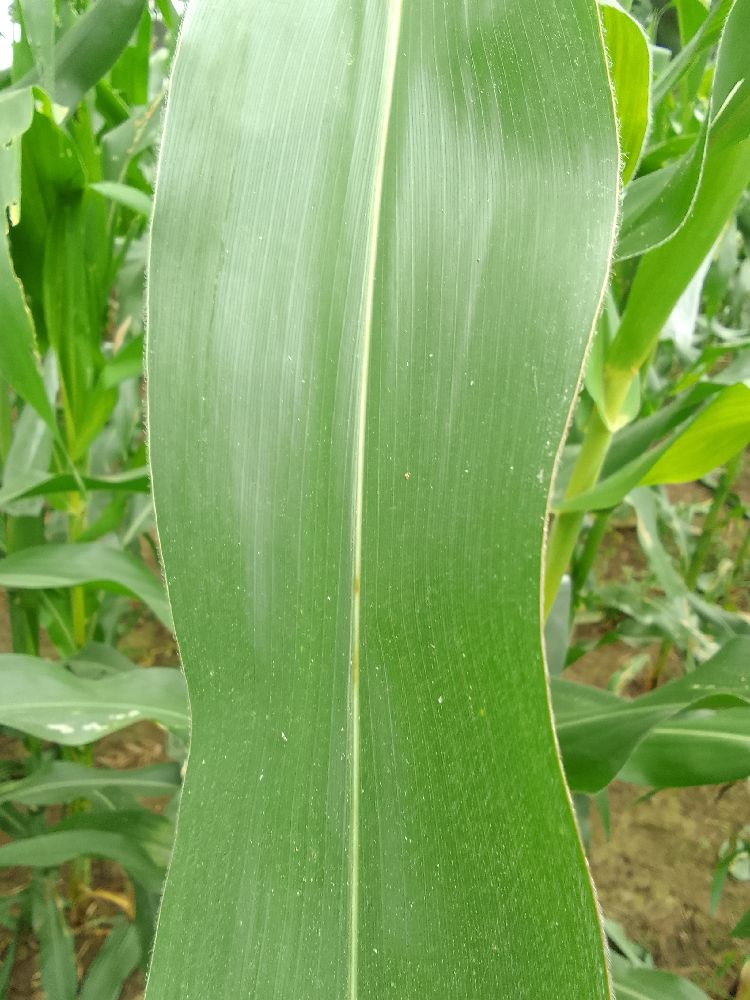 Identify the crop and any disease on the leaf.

maize, healthy
